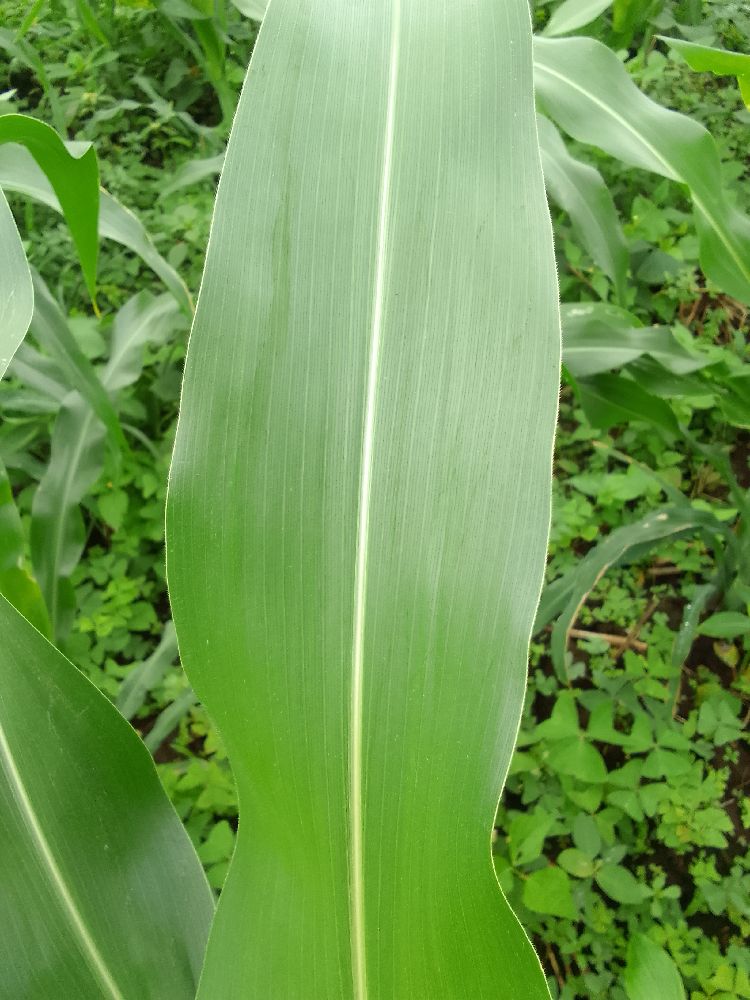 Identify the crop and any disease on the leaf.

maize, healthy
